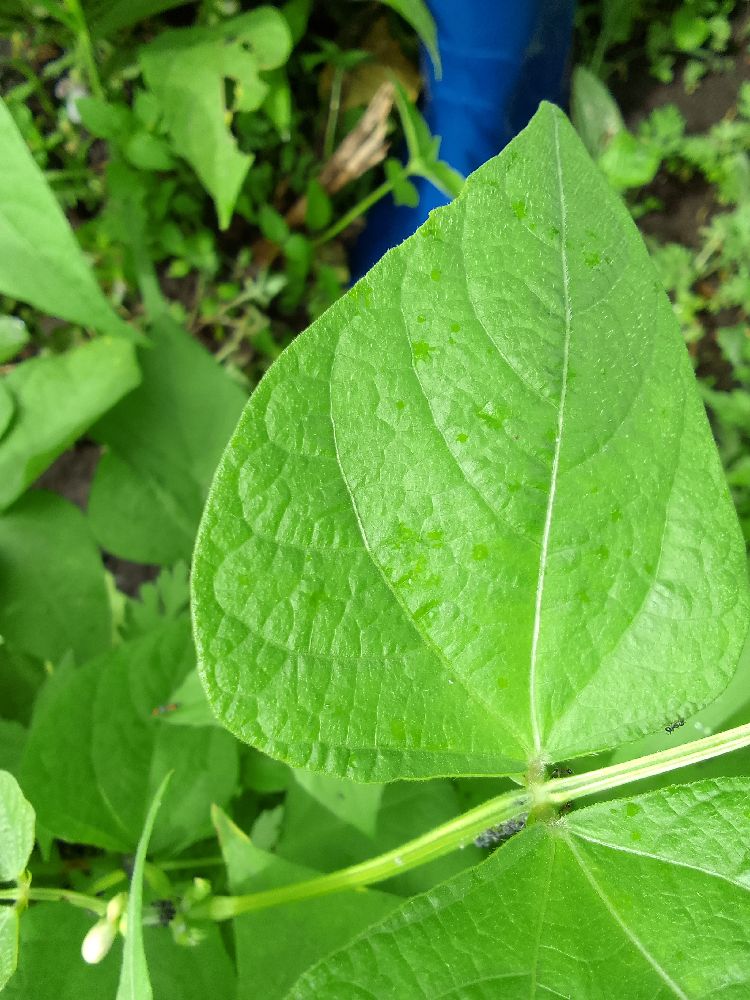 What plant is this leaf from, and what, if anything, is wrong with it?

common bean, healthy
